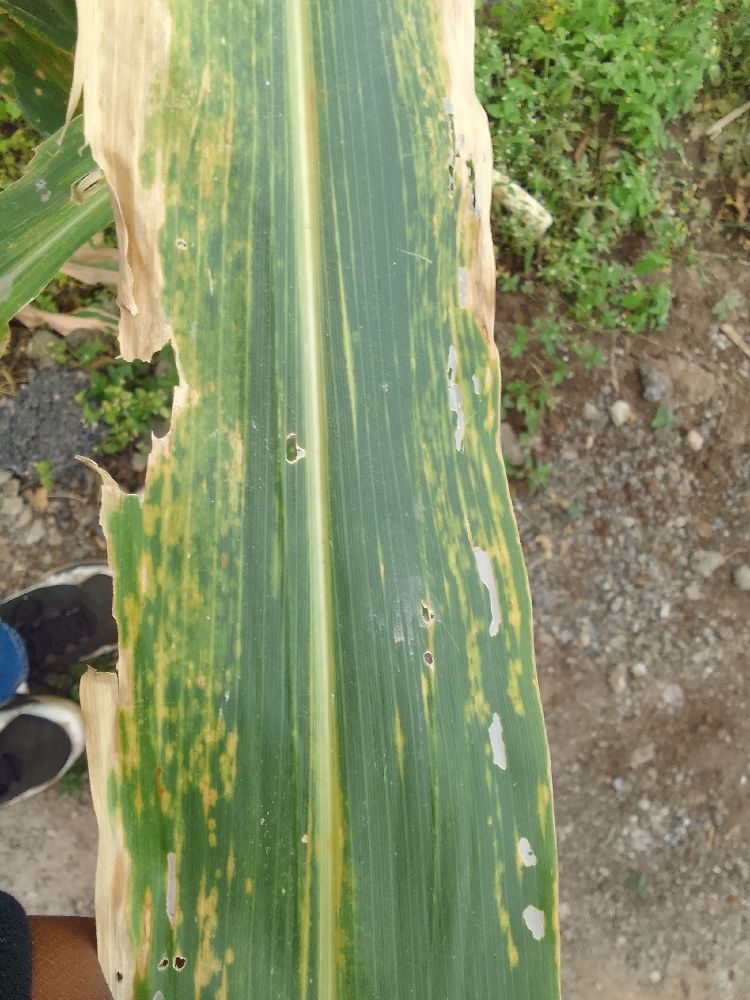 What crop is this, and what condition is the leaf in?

maize, maize lethal necrosis
